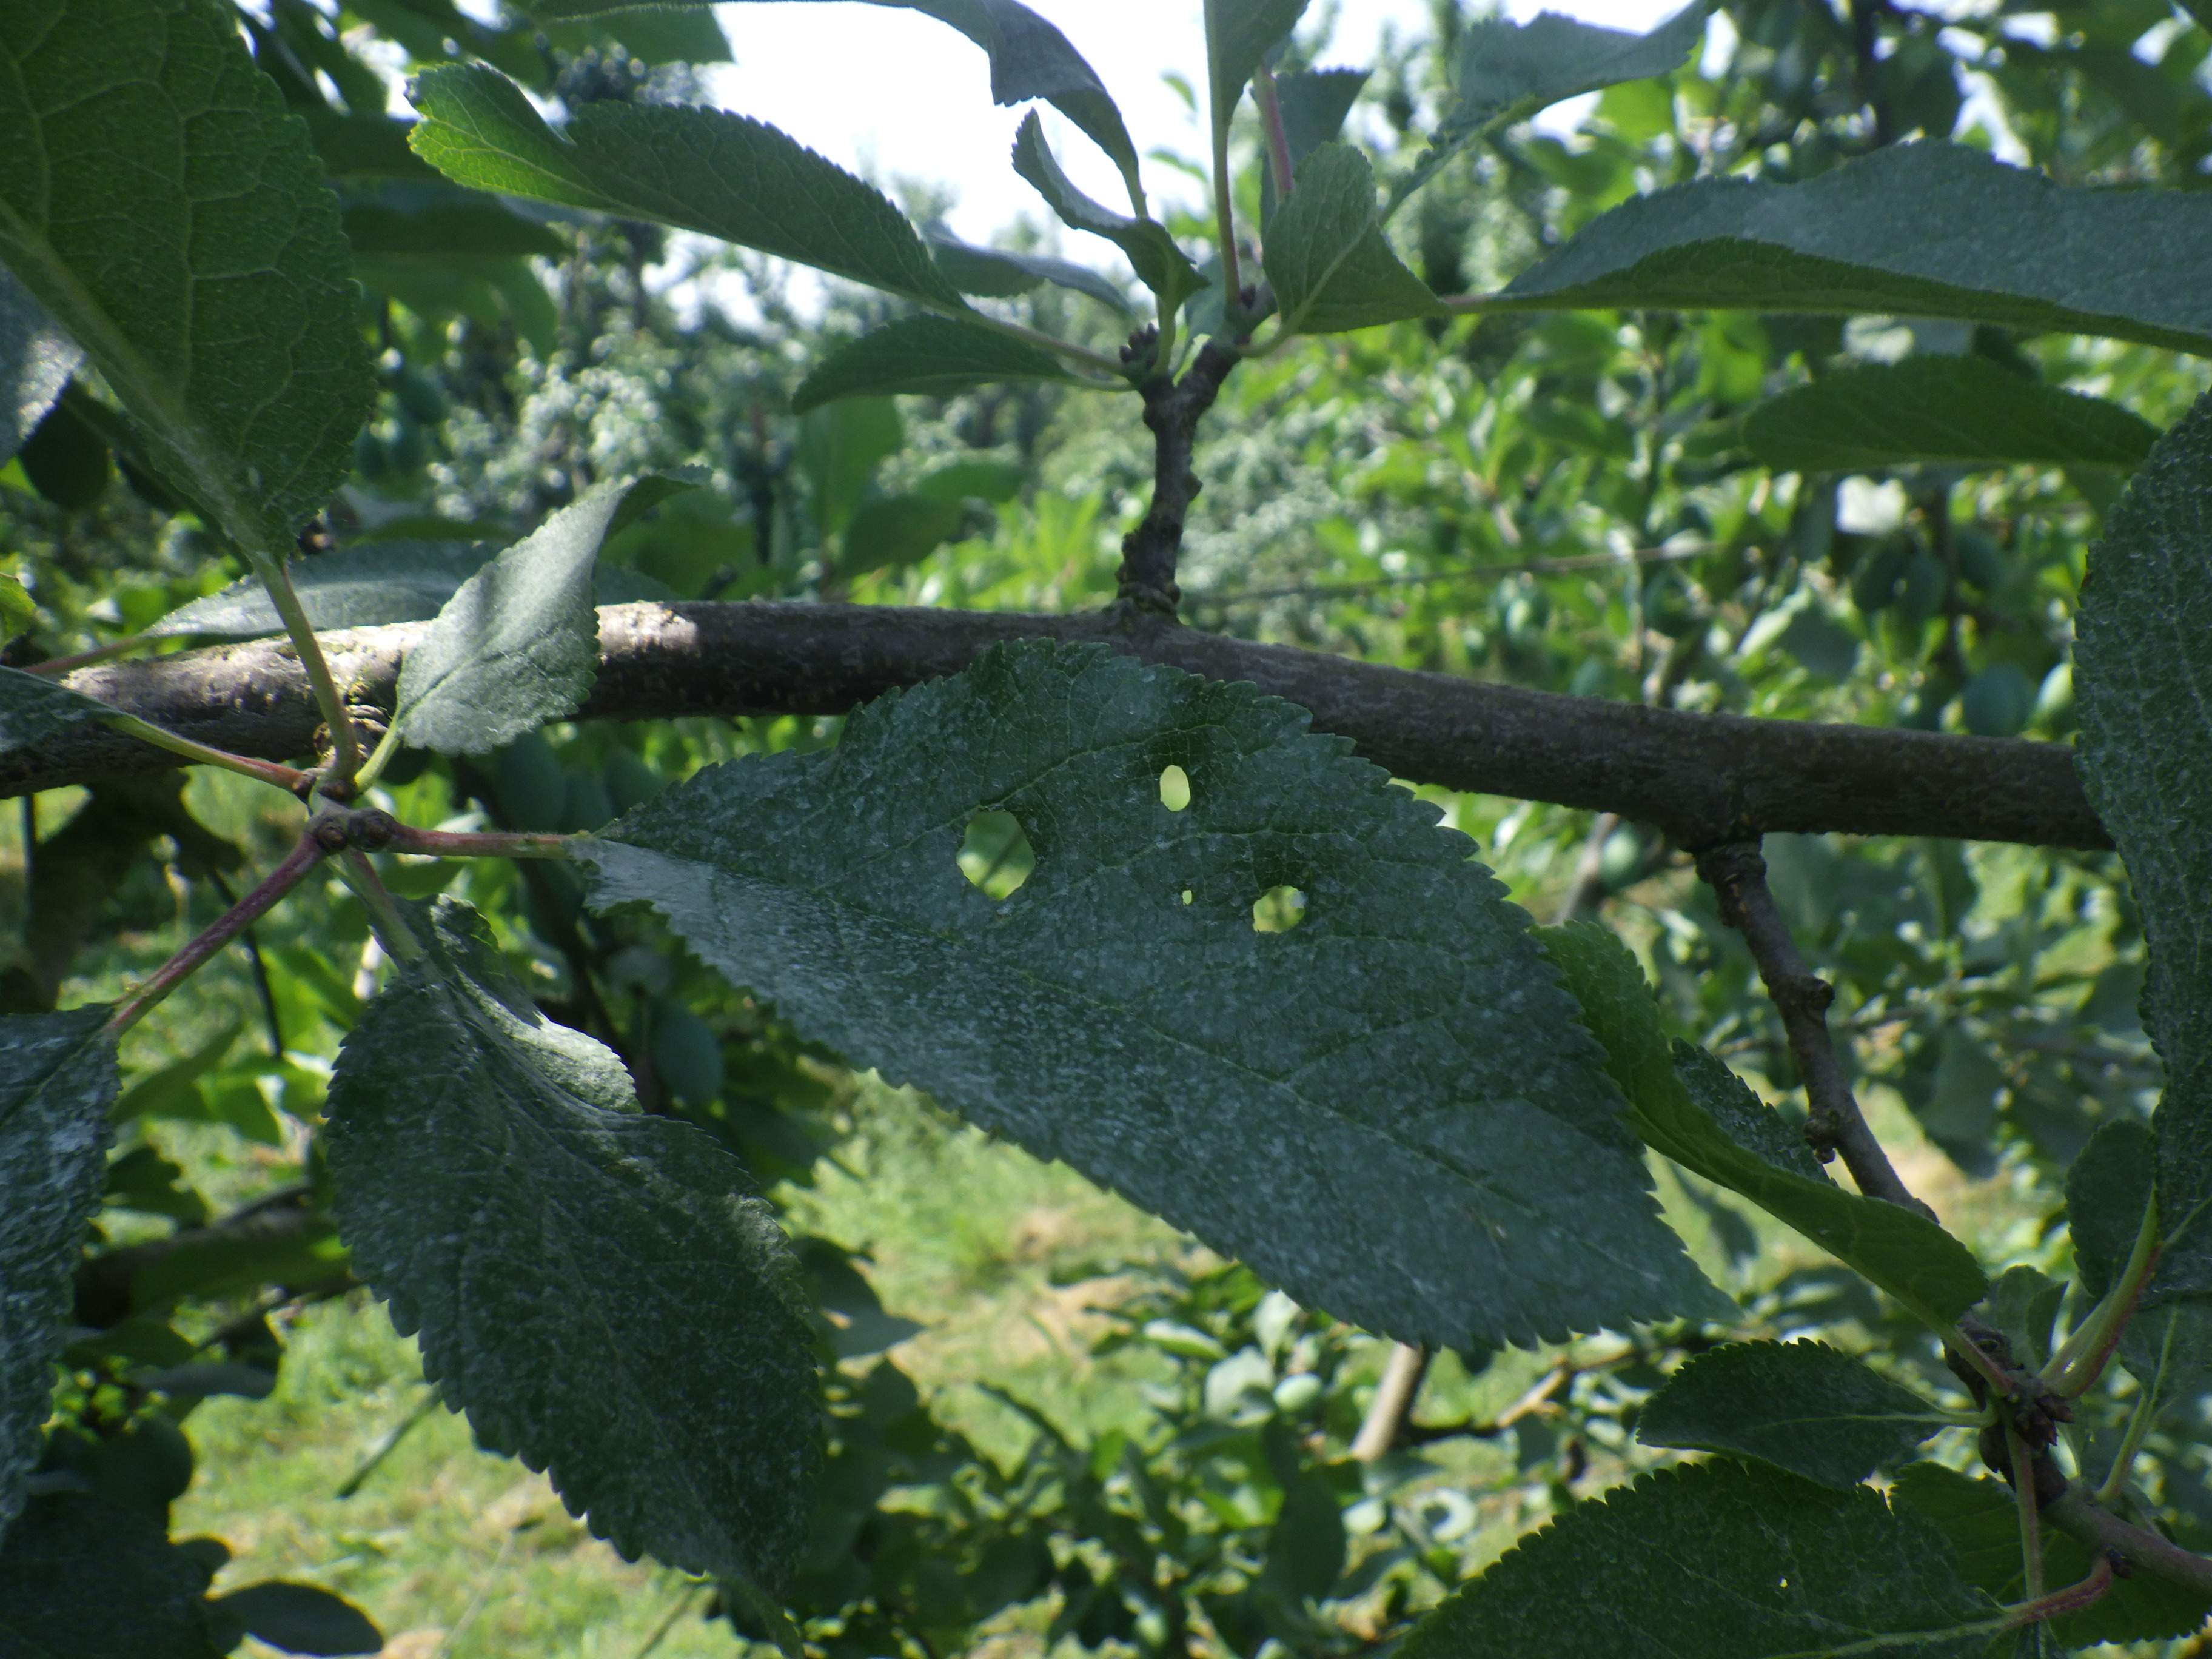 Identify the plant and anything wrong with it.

plum, shot hole disease
